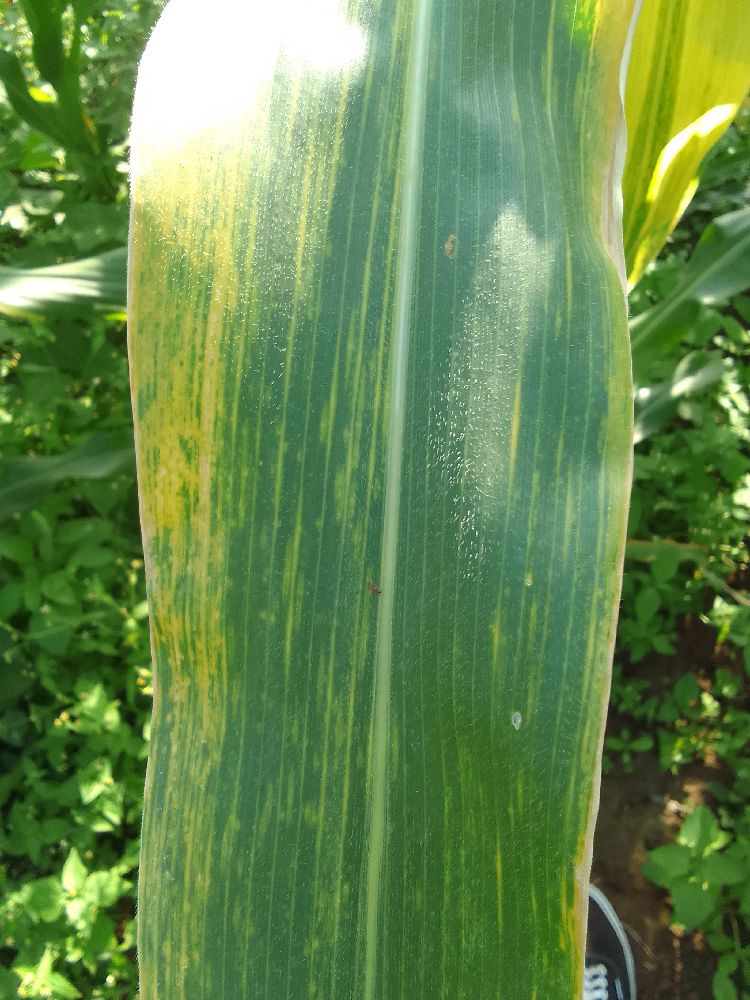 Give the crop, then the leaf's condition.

maize, maize lethal necrosis
